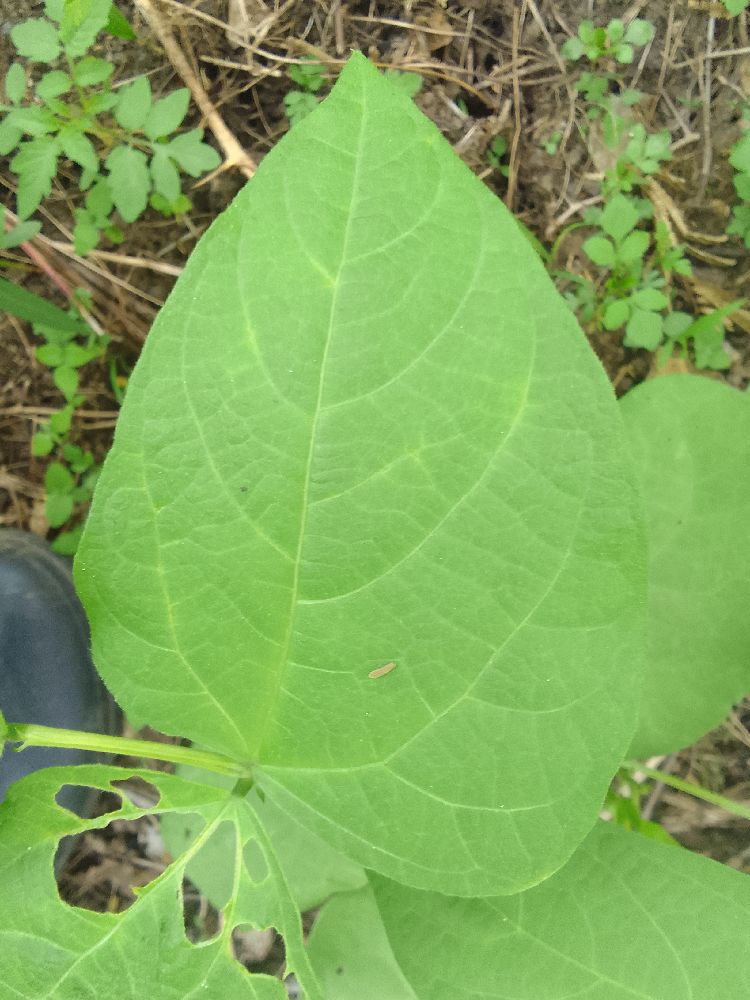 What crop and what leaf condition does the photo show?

common bean, healthy
